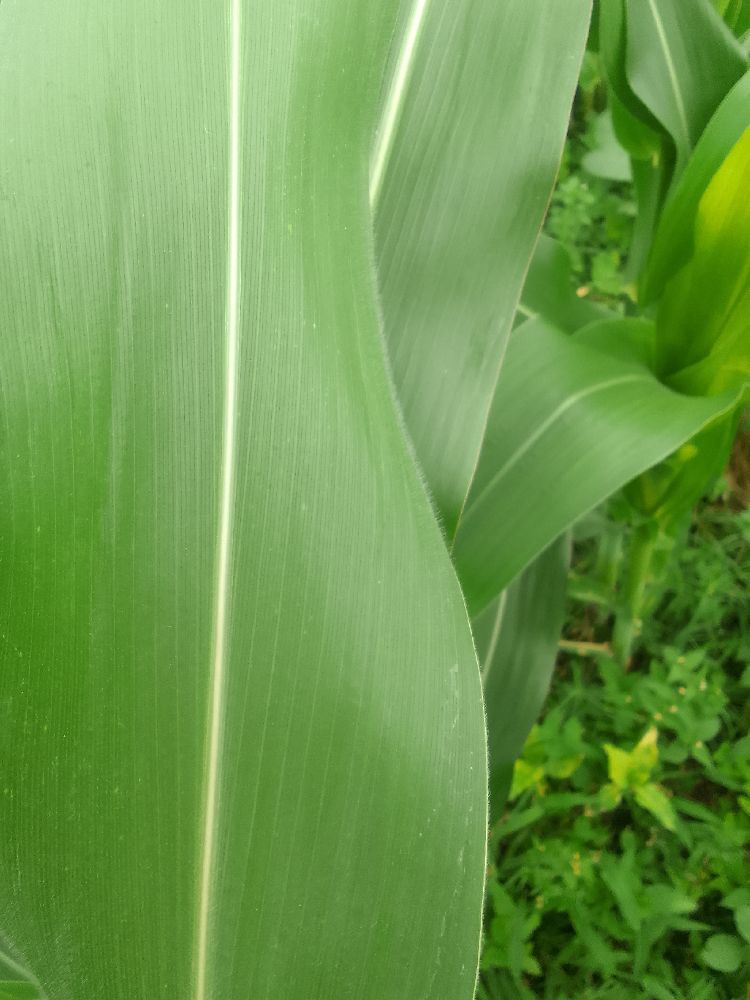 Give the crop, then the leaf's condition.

maize, healthy
